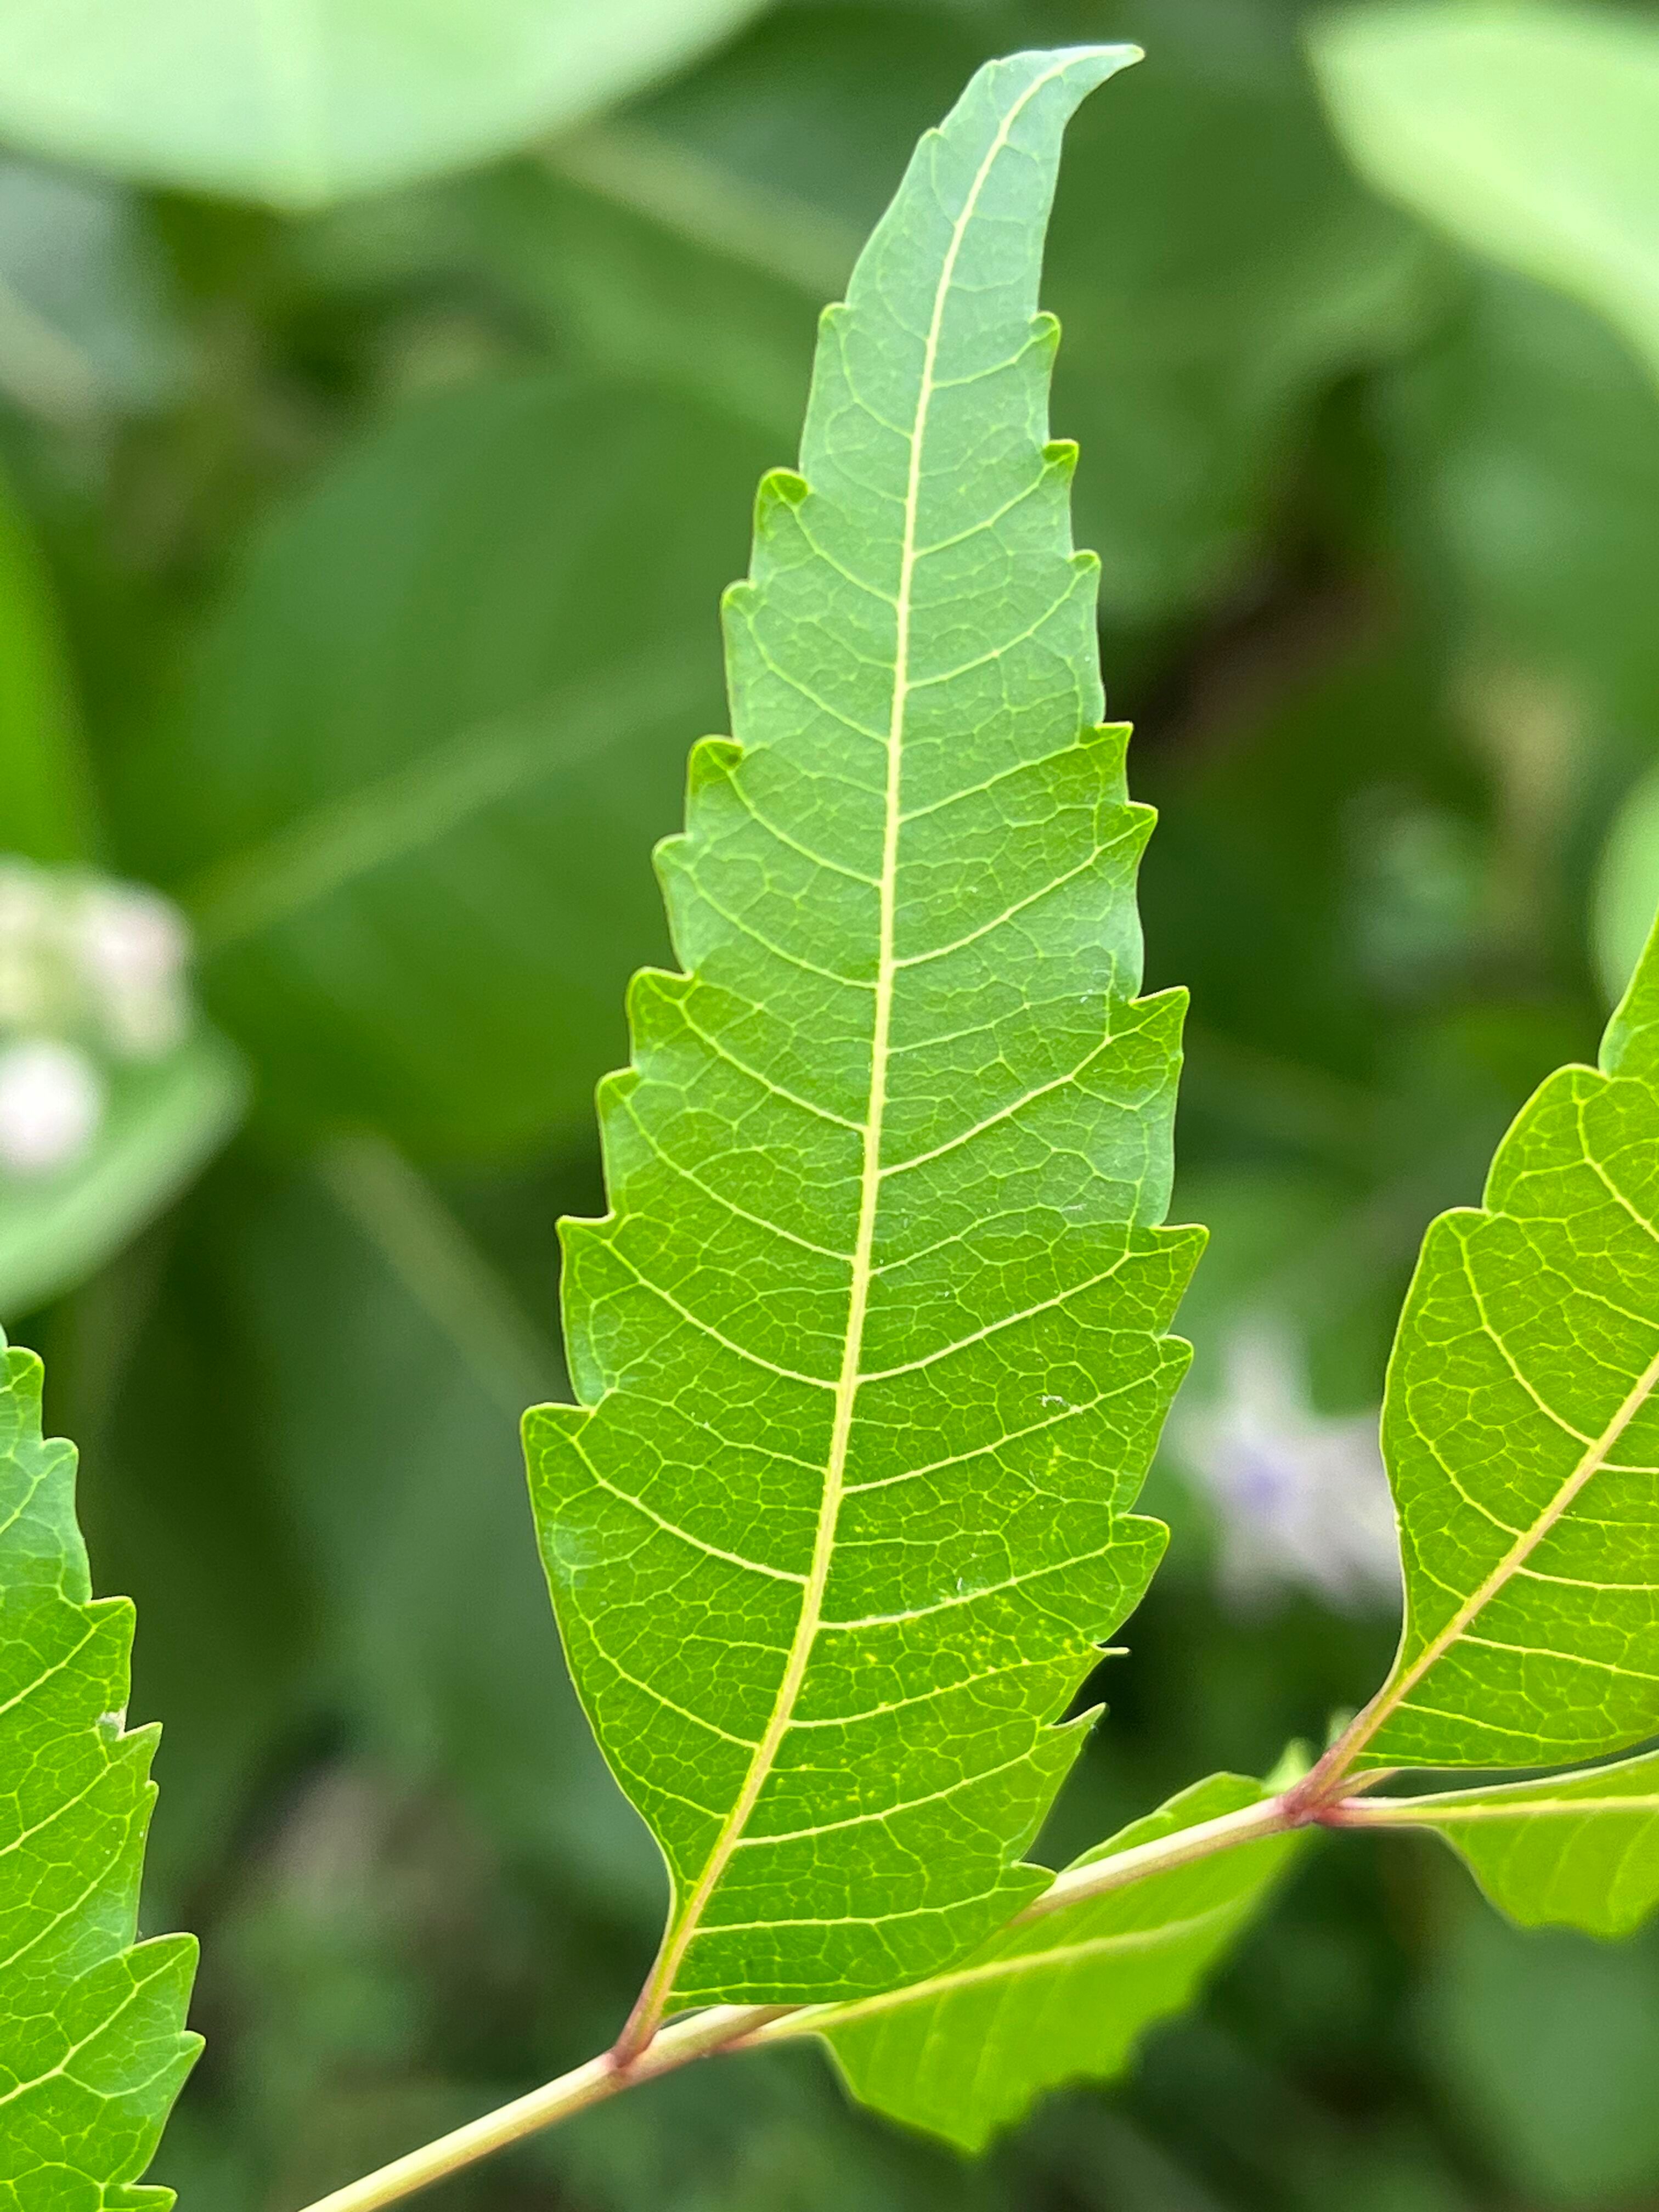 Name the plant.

neem
